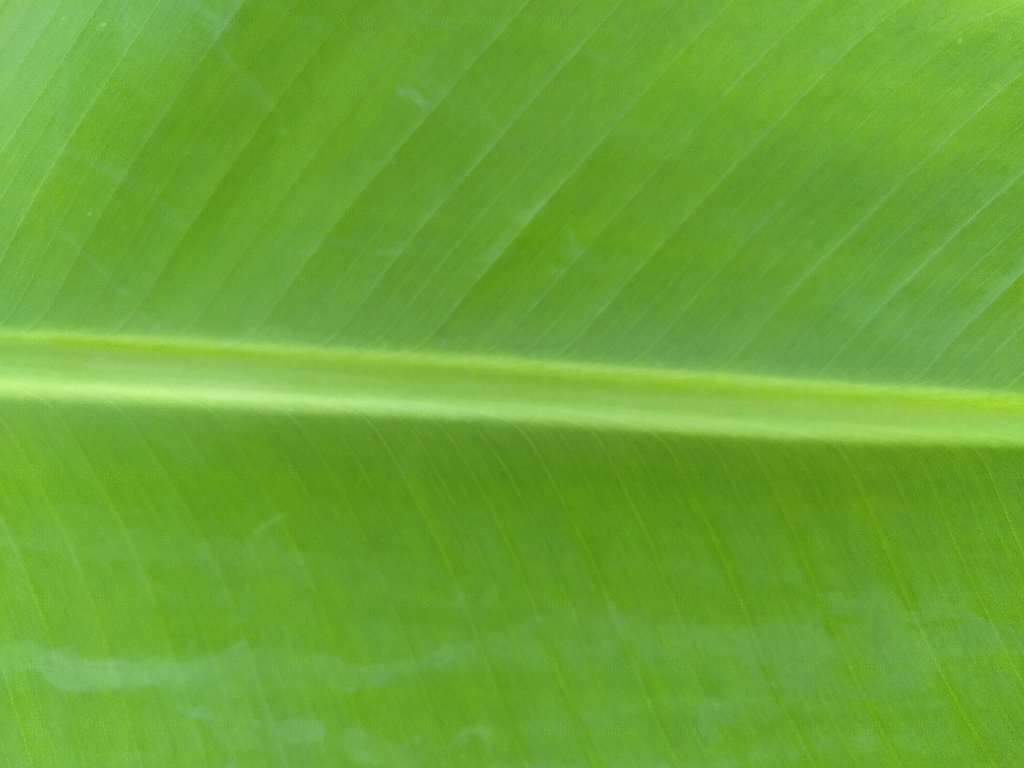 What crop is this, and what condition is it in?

banana, healthy
